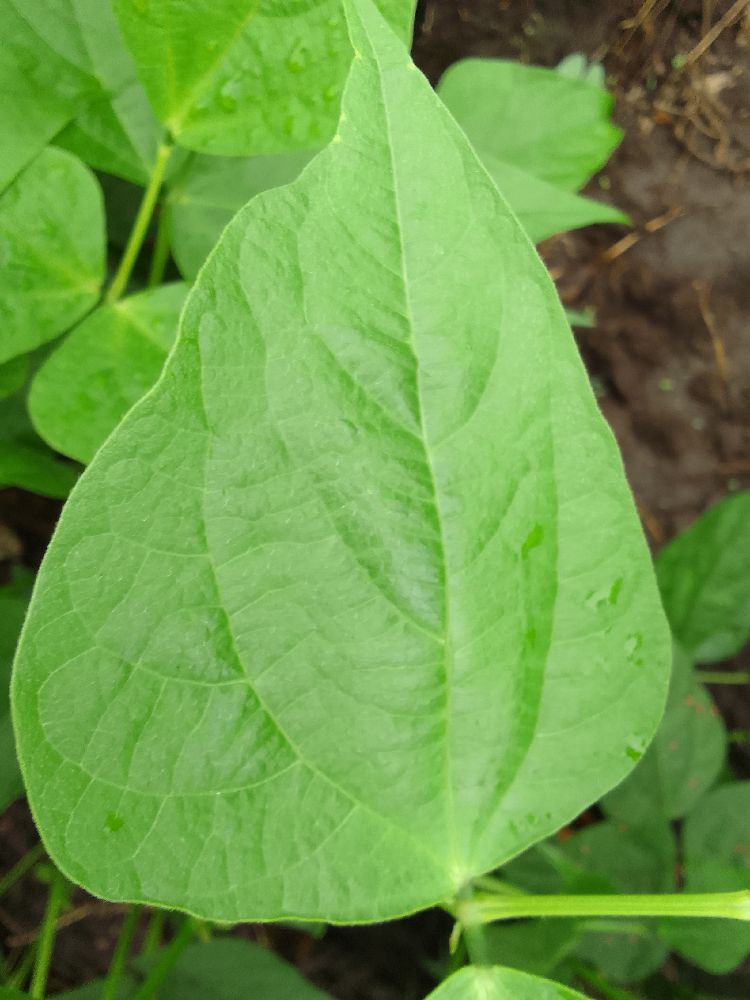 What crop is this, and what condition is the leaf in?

common bean, healthy
